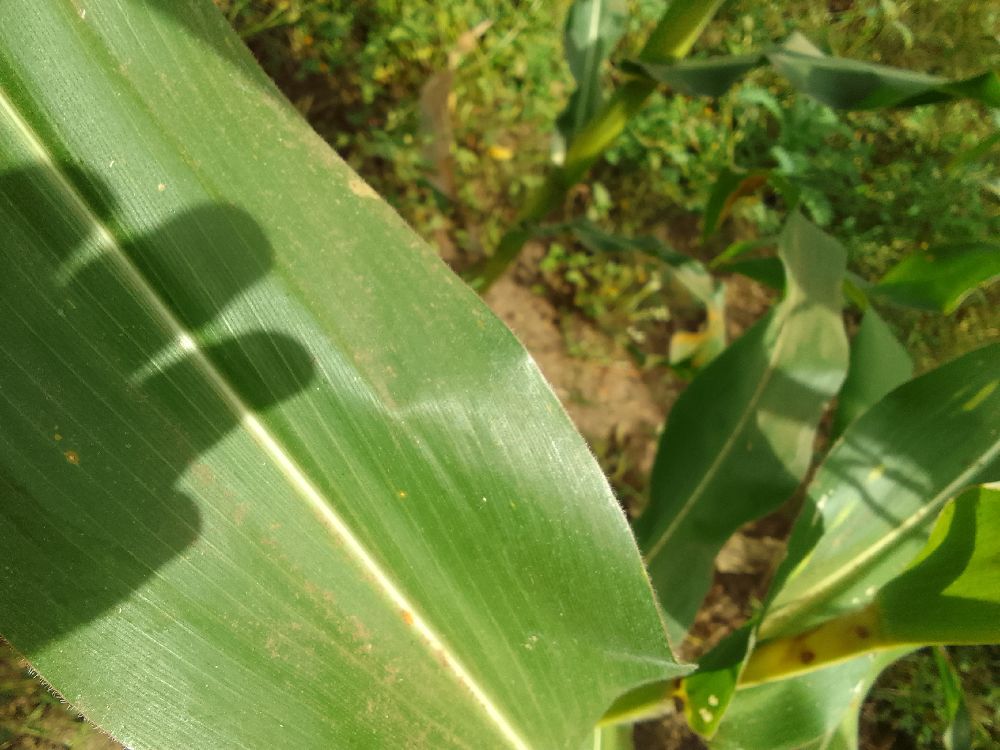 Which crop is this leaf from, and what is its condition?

maize, healthy
